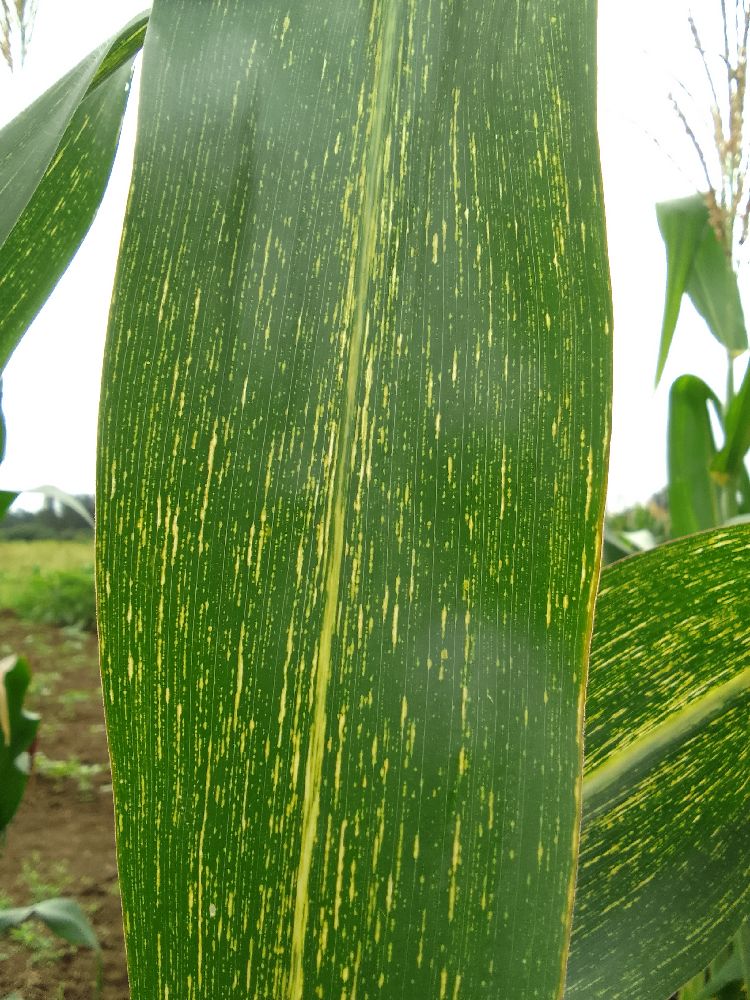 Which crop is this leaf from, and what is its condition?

maize, maize streak virus
